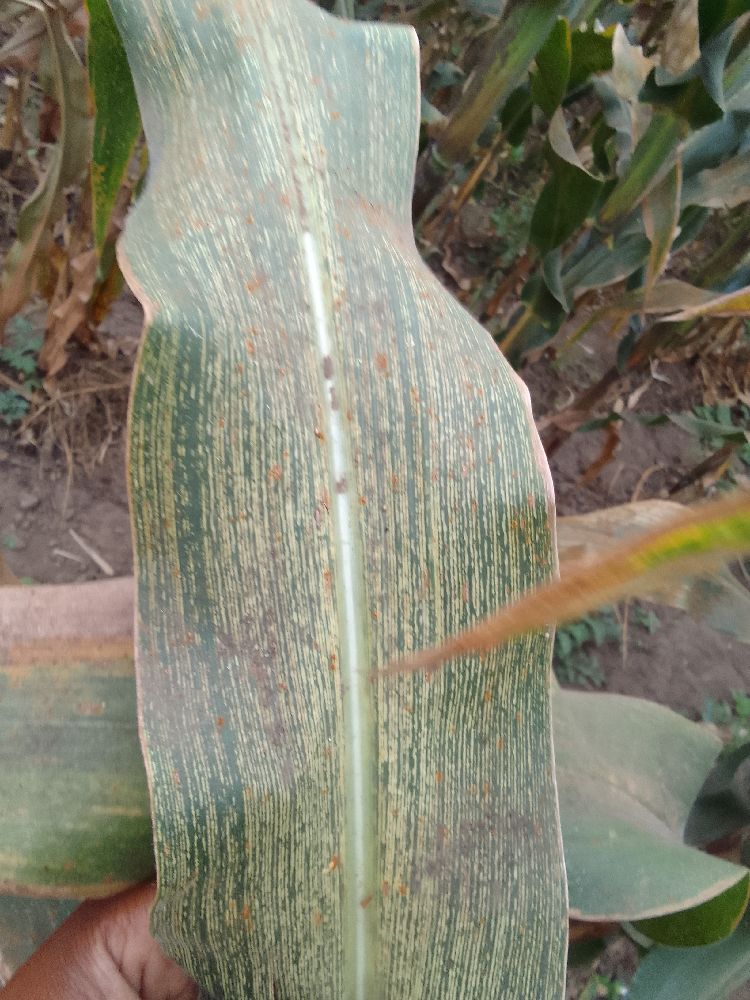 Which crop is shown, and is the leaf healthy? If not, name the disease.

maize, maize streak virus
